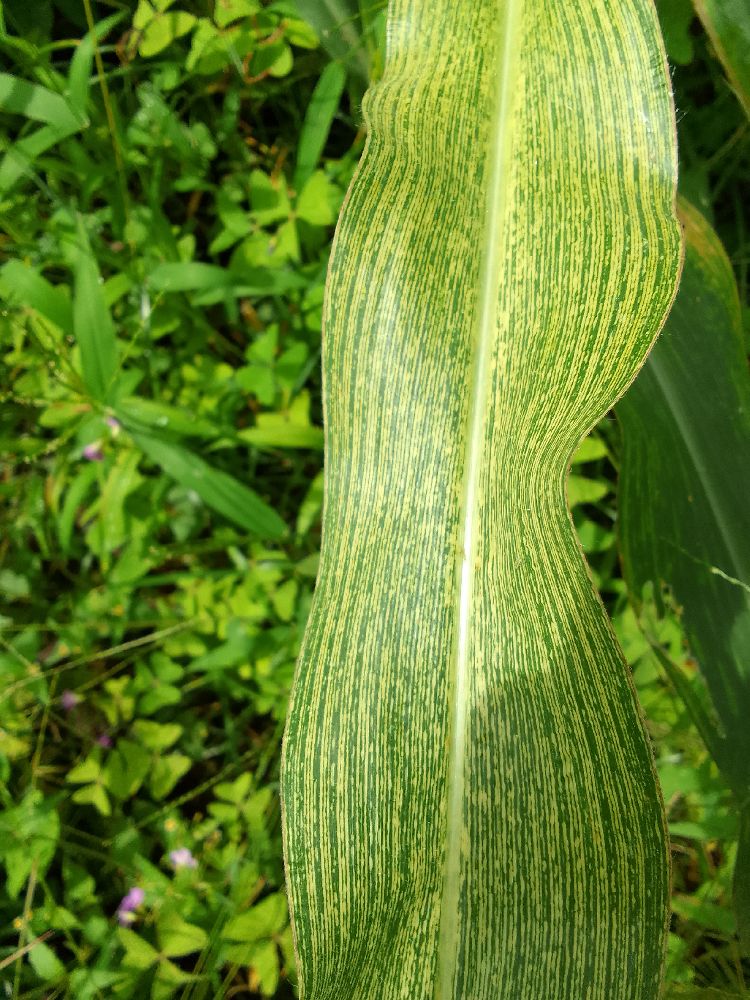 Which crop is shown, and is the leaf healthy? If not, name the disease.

maize, healthy
